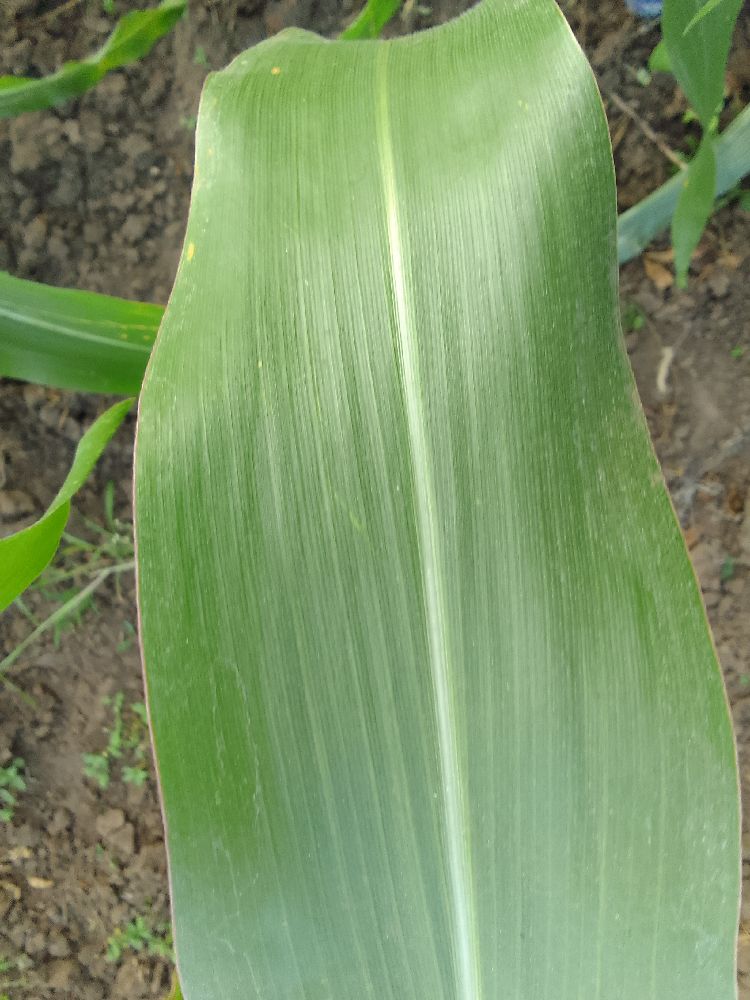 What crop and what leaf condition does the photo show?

maize, healthy
